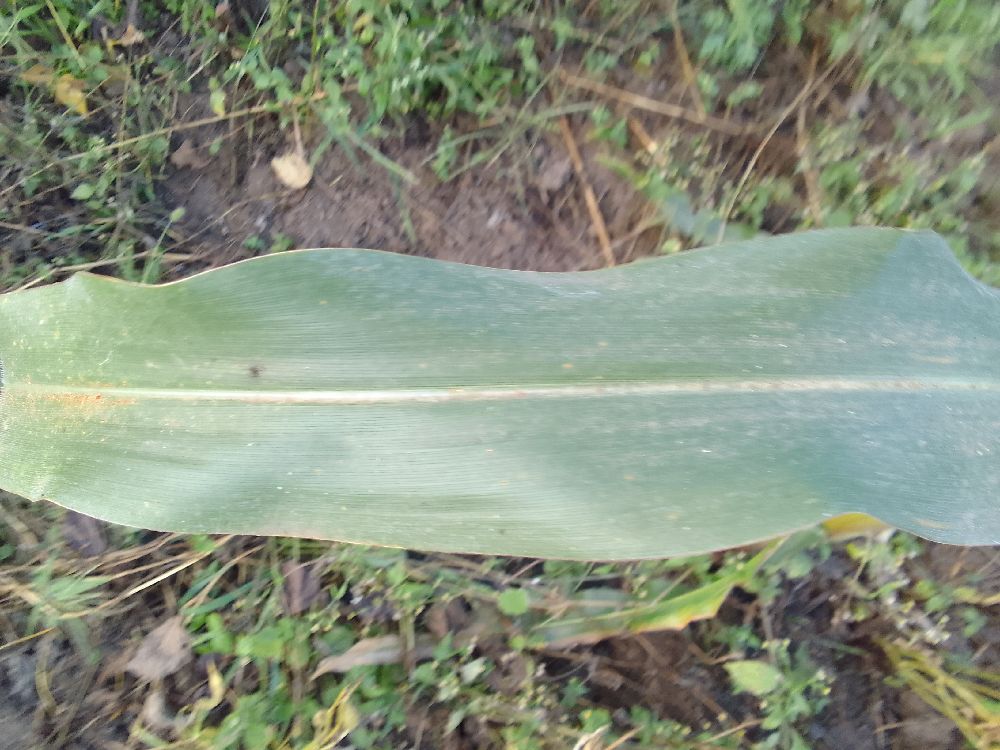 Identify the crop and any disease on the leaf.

maize, healthy
